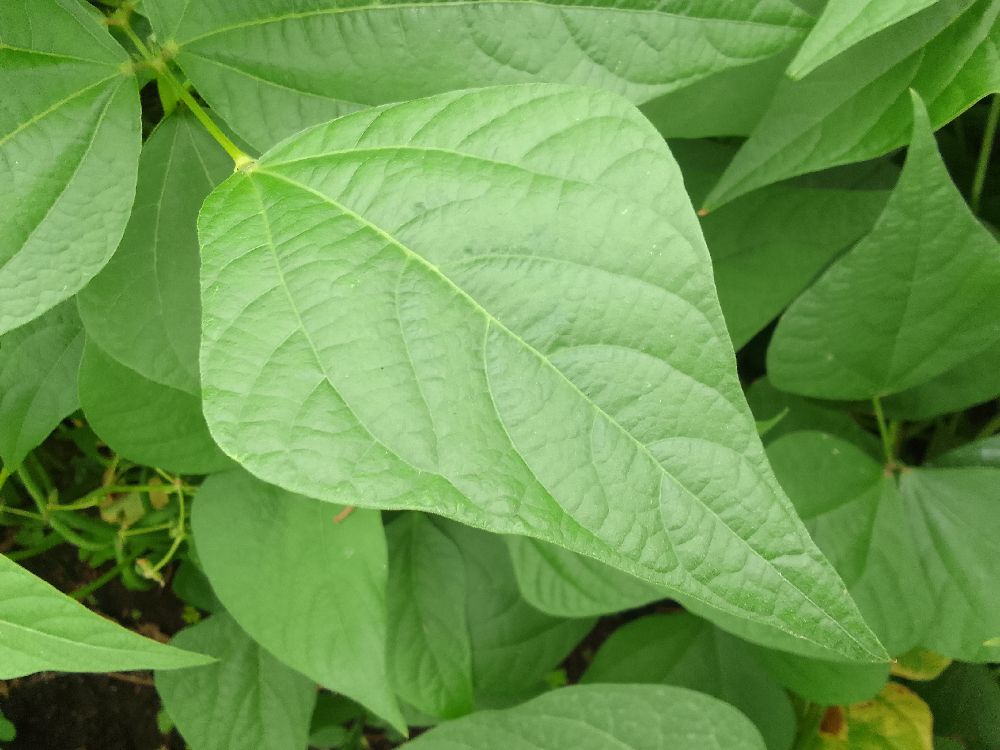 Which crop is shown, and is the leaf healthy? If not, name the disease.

common bean, healthy
